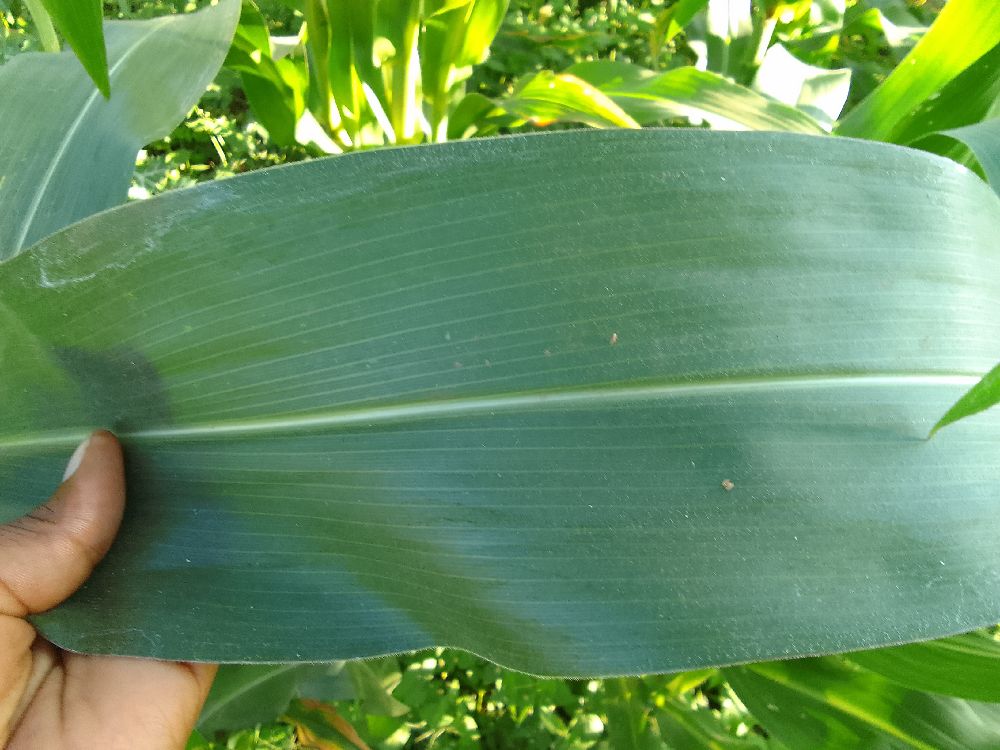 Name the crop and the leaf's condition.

maize, healthy
